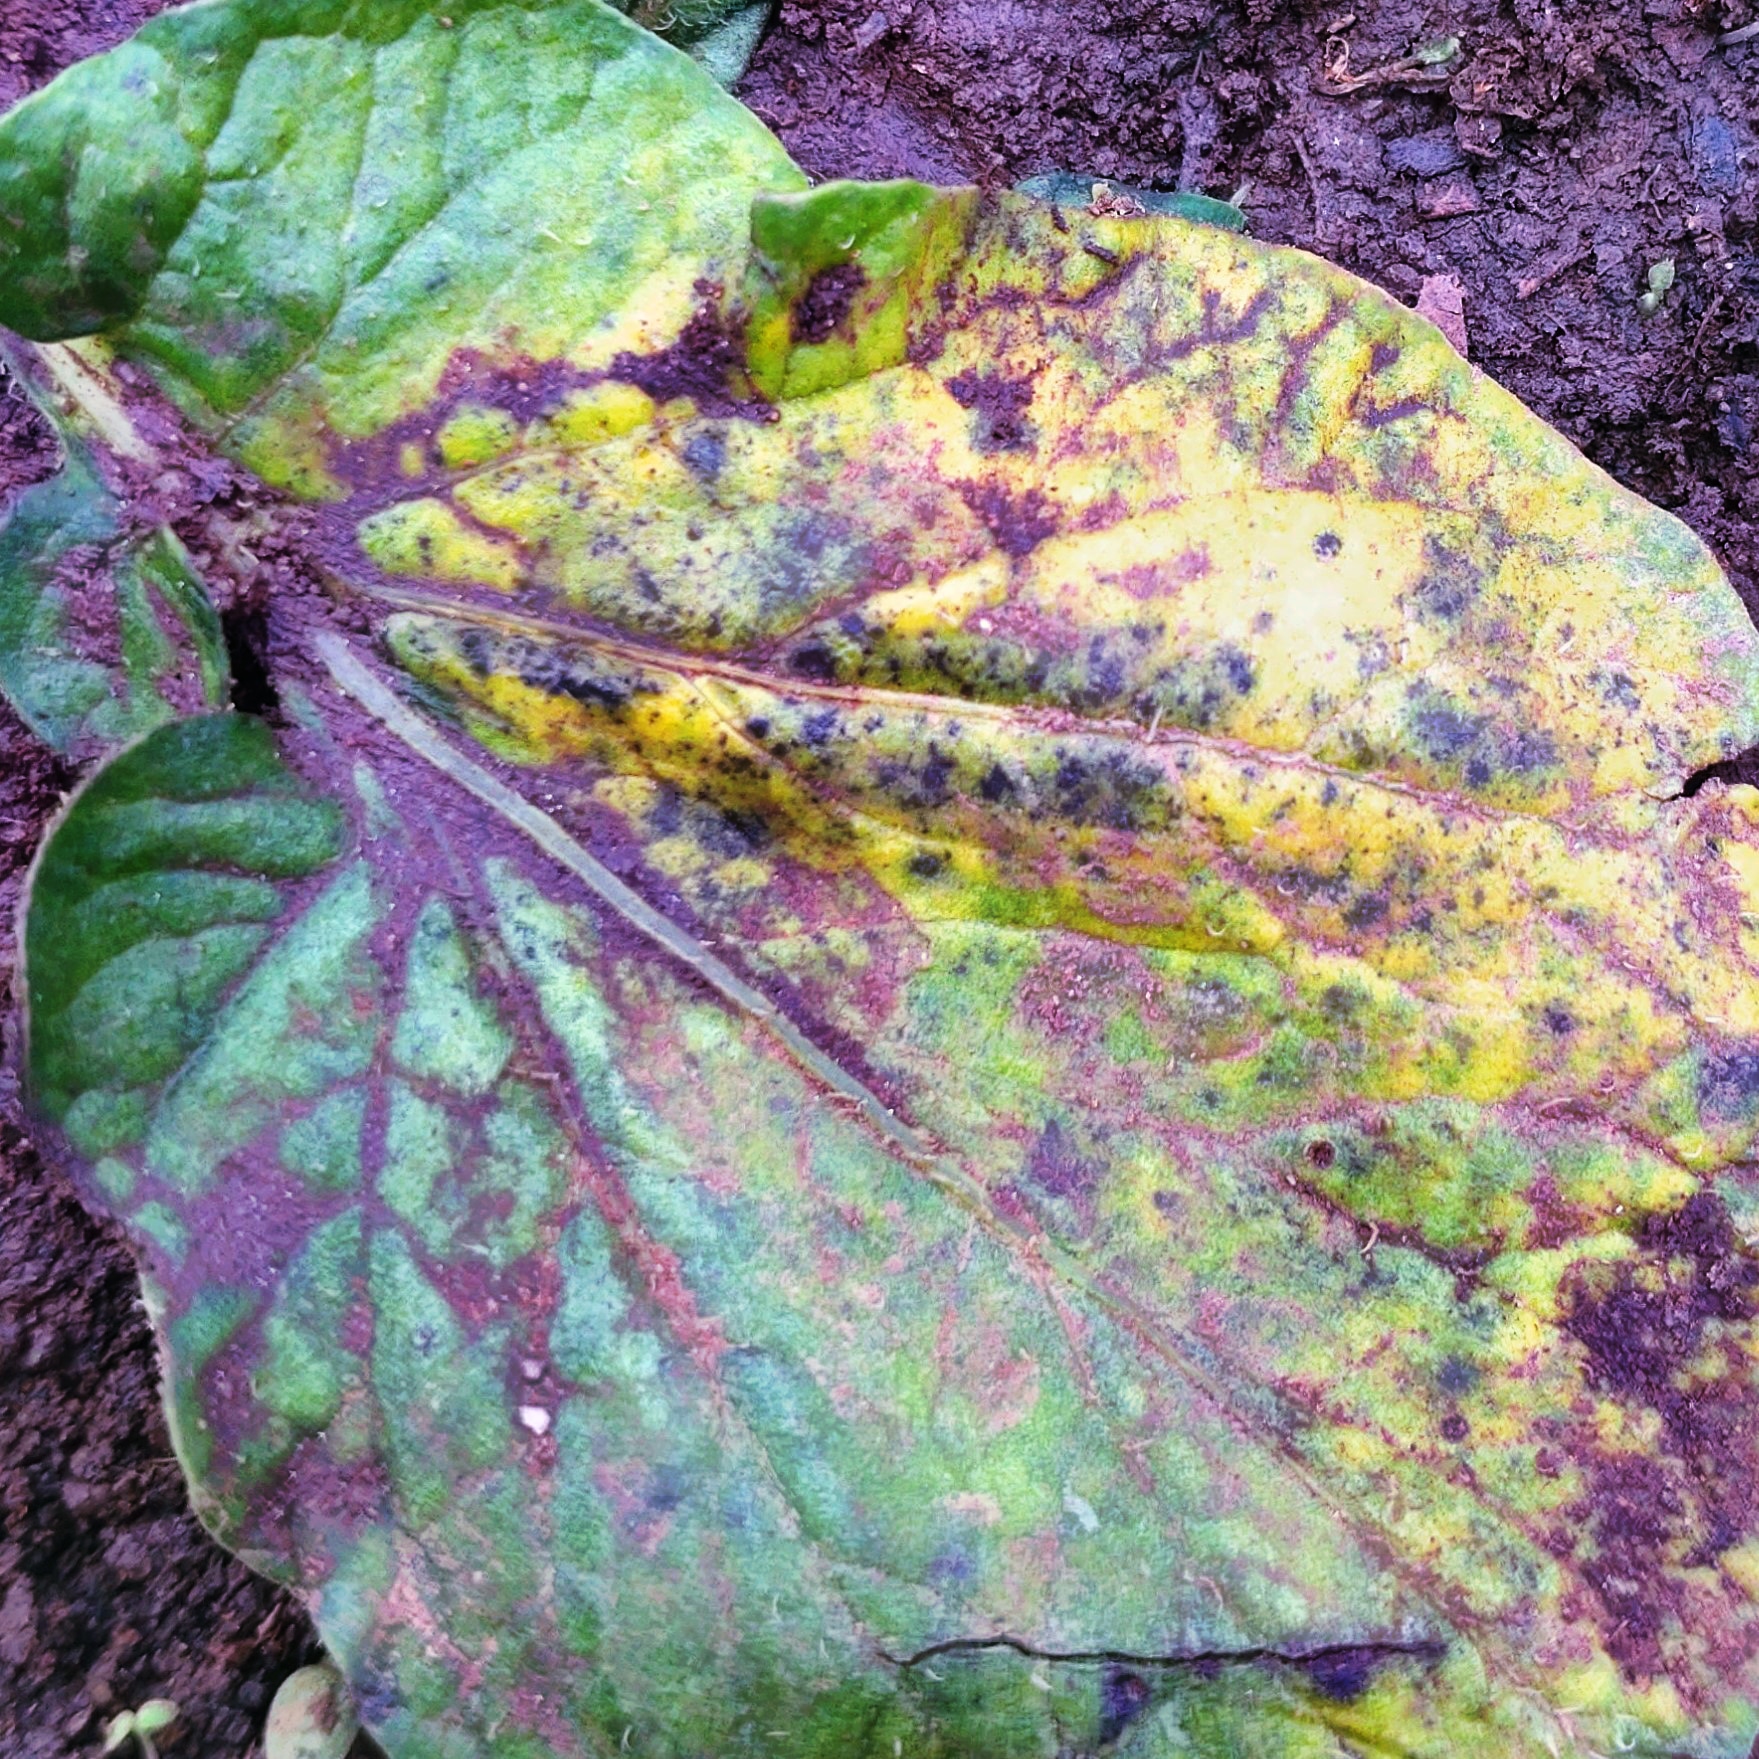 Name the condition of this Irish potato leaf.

late blight
